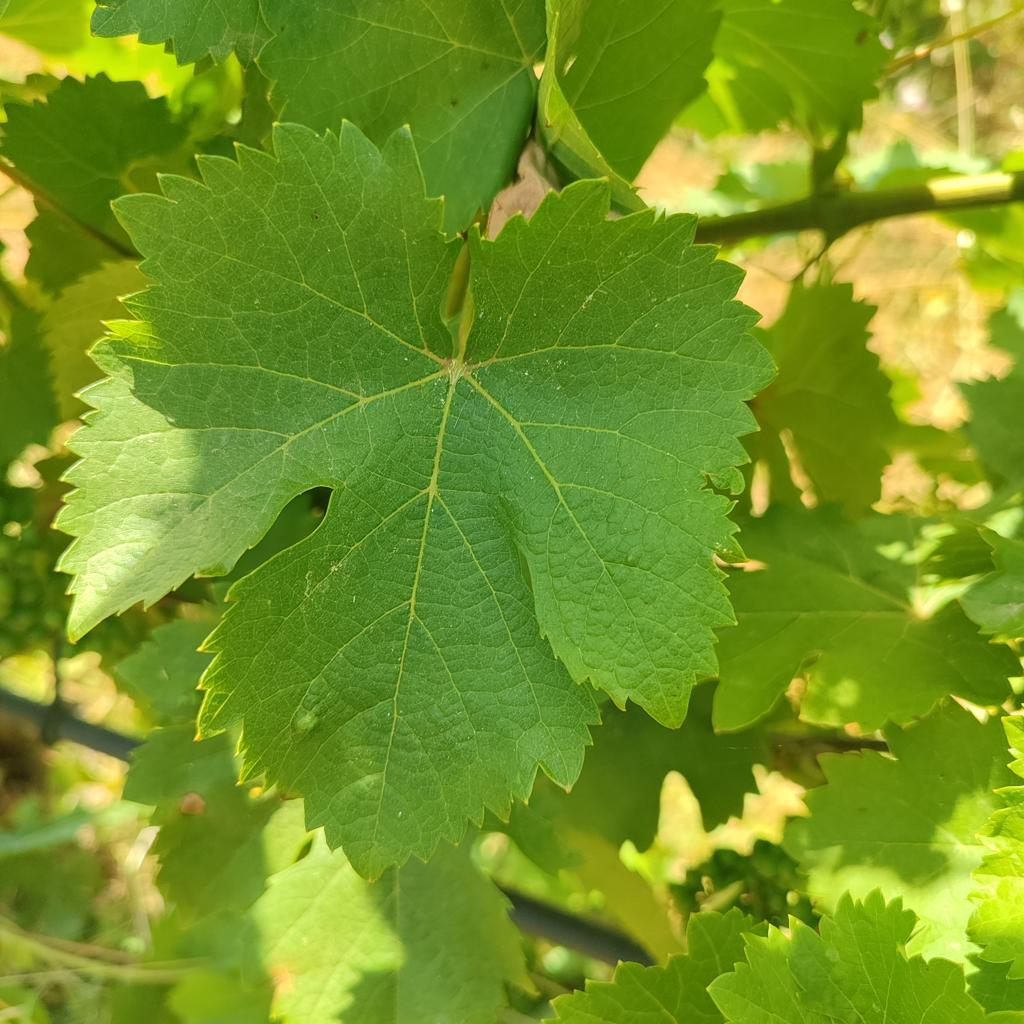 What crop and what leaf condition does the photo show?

grapevine, healthy
